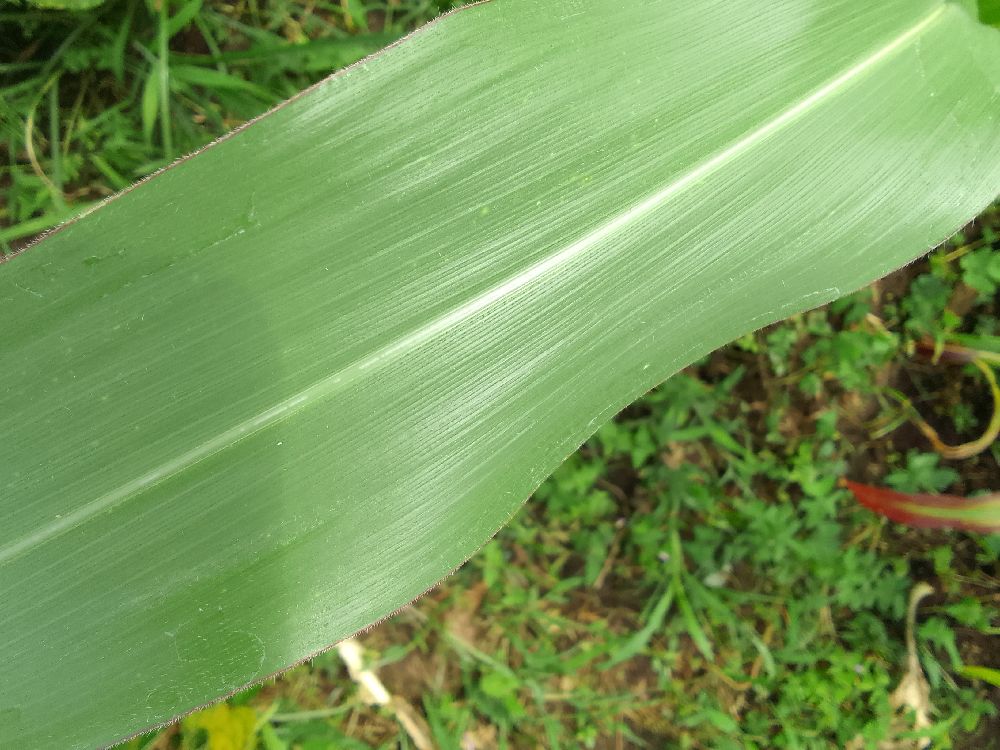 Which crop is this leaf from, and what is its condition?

maize, healthy
